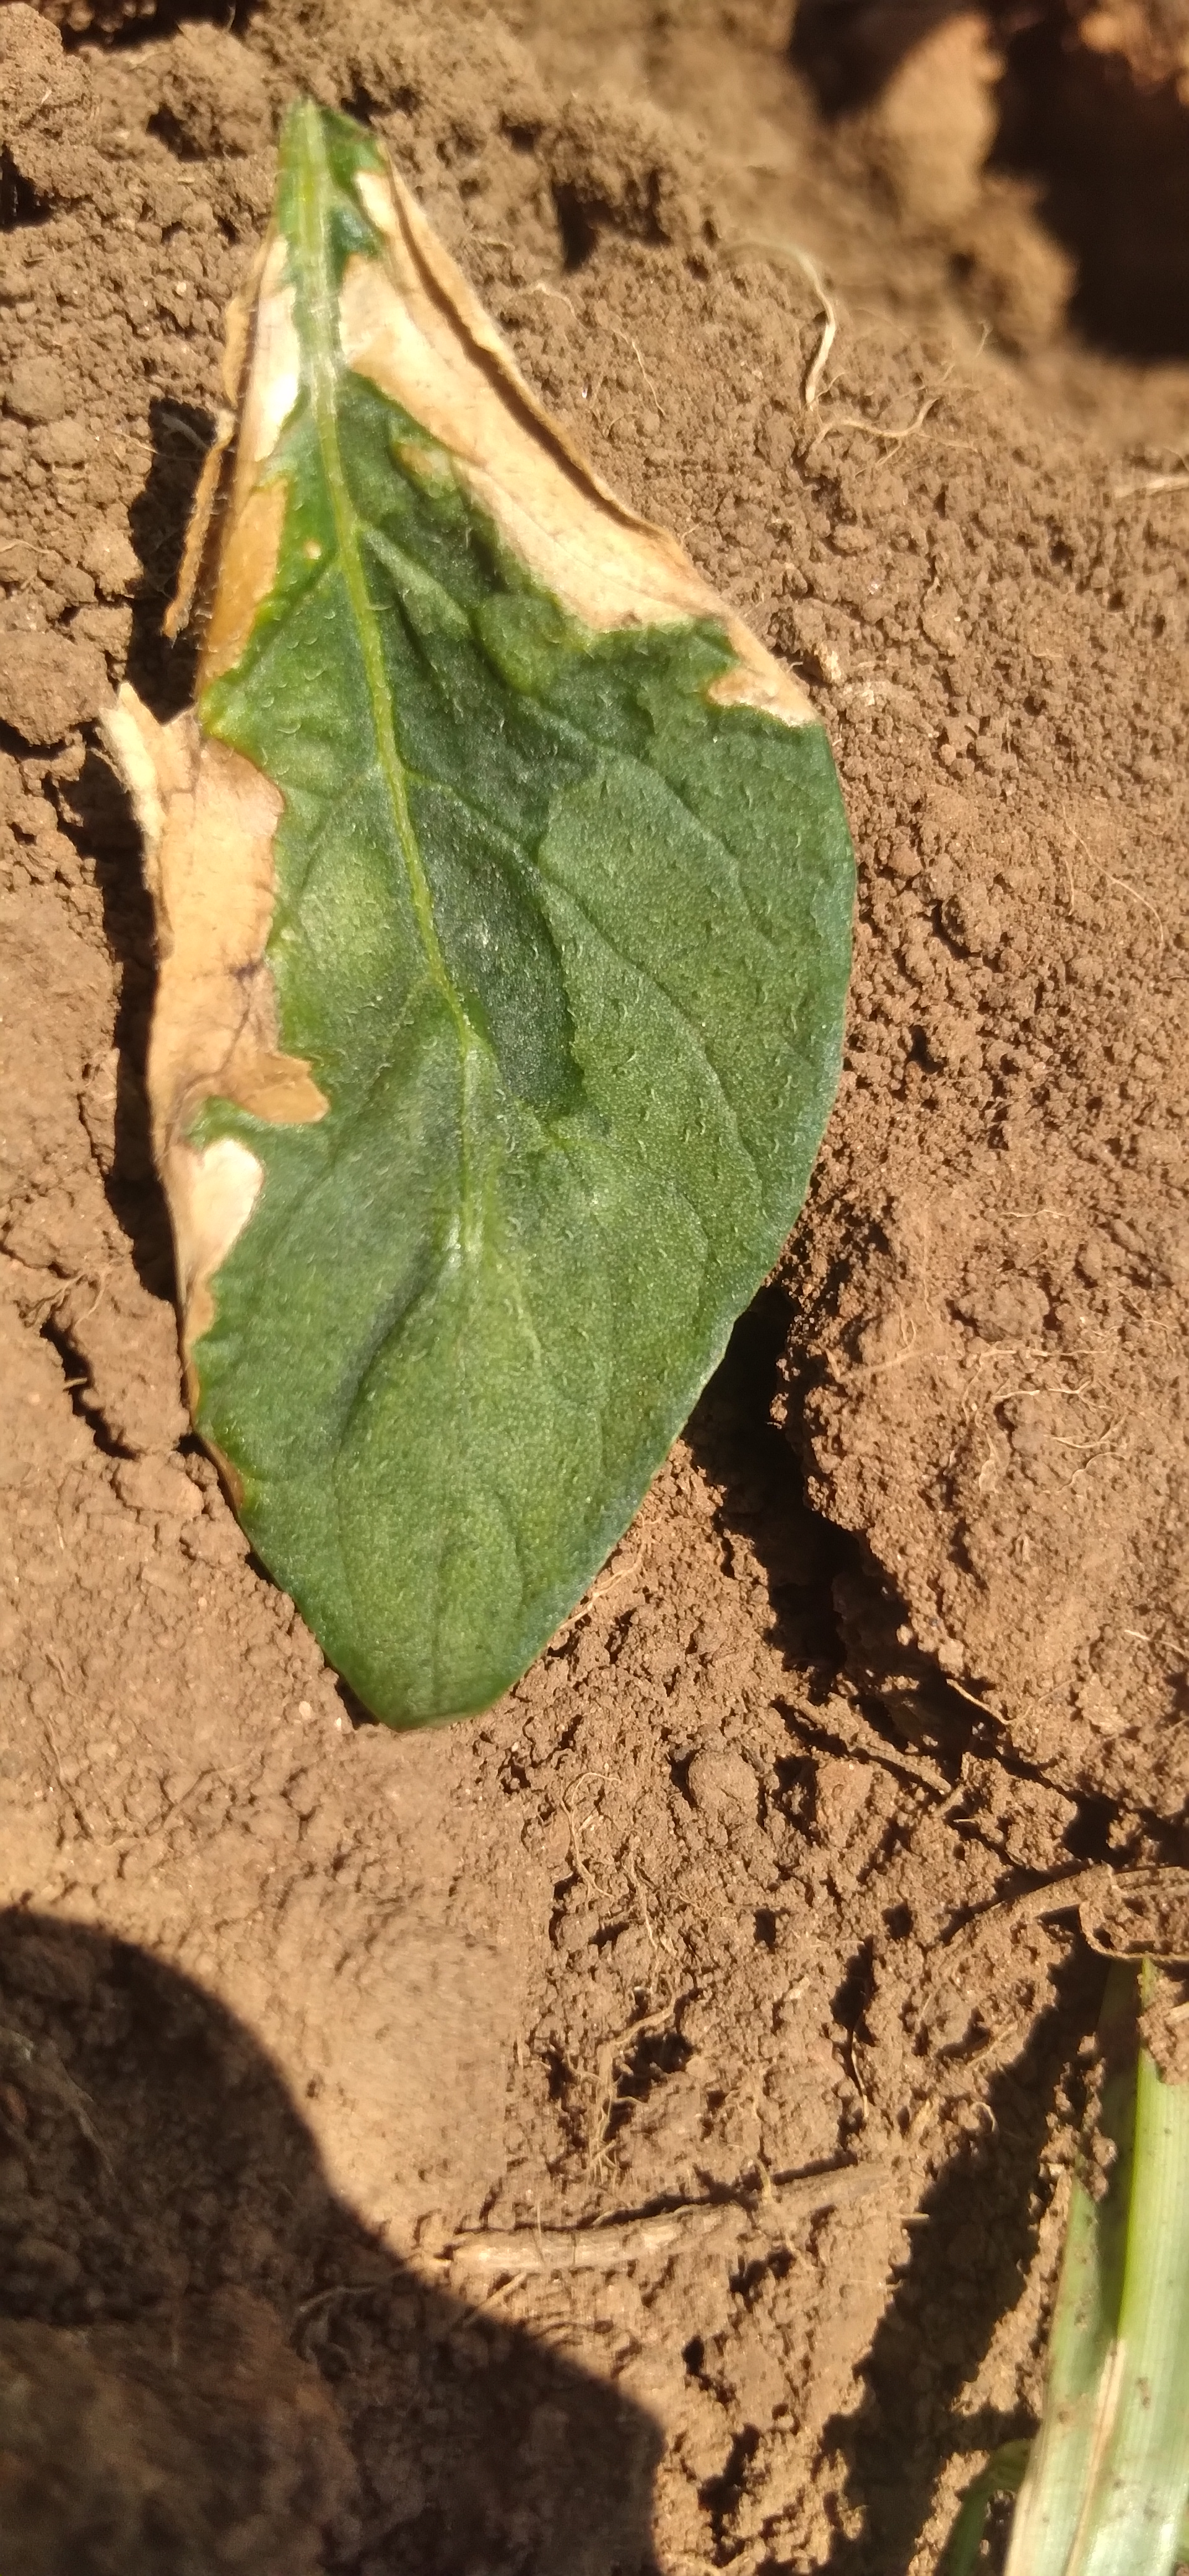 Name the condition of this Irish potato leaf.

early blight
